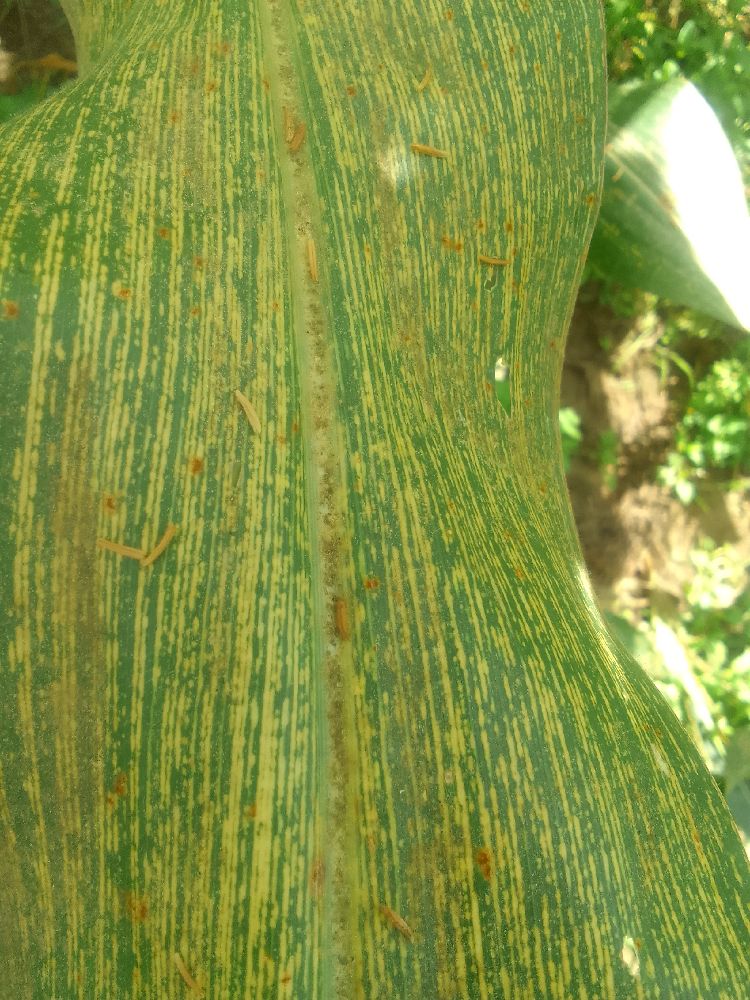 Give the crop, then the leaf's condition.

maize, maize streak virus
